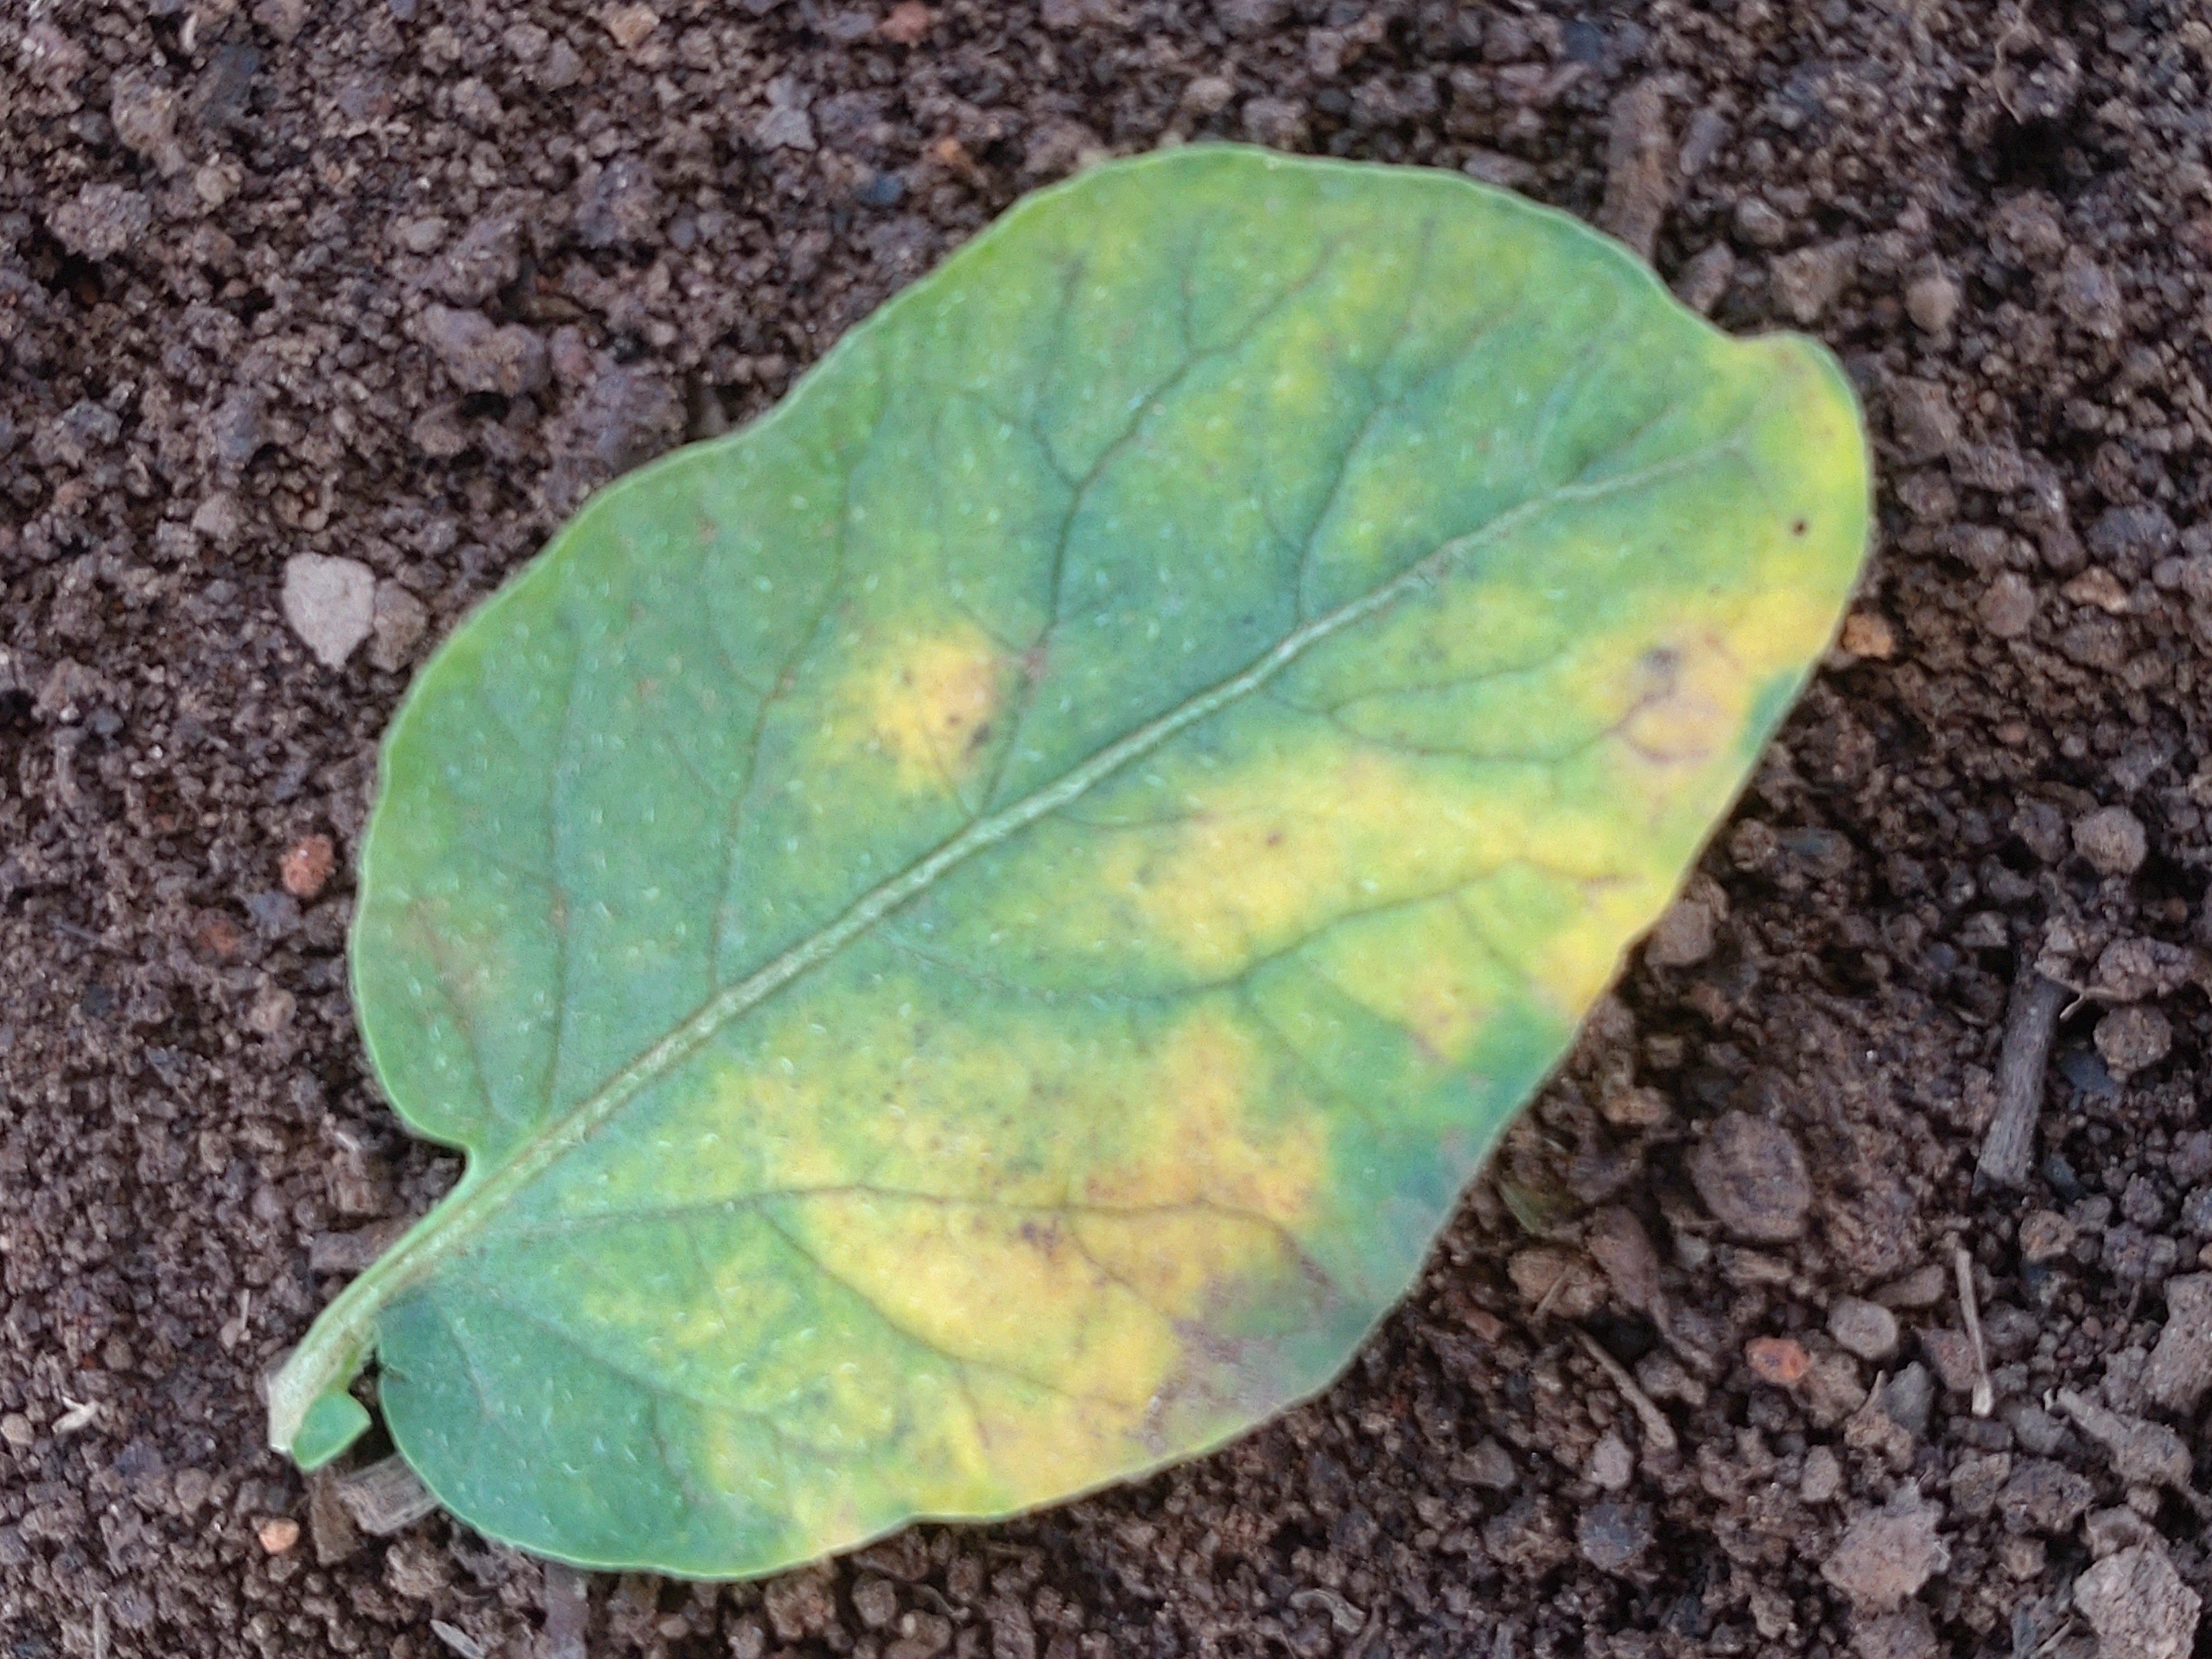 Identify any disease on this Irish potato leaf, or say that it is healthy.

late blight
